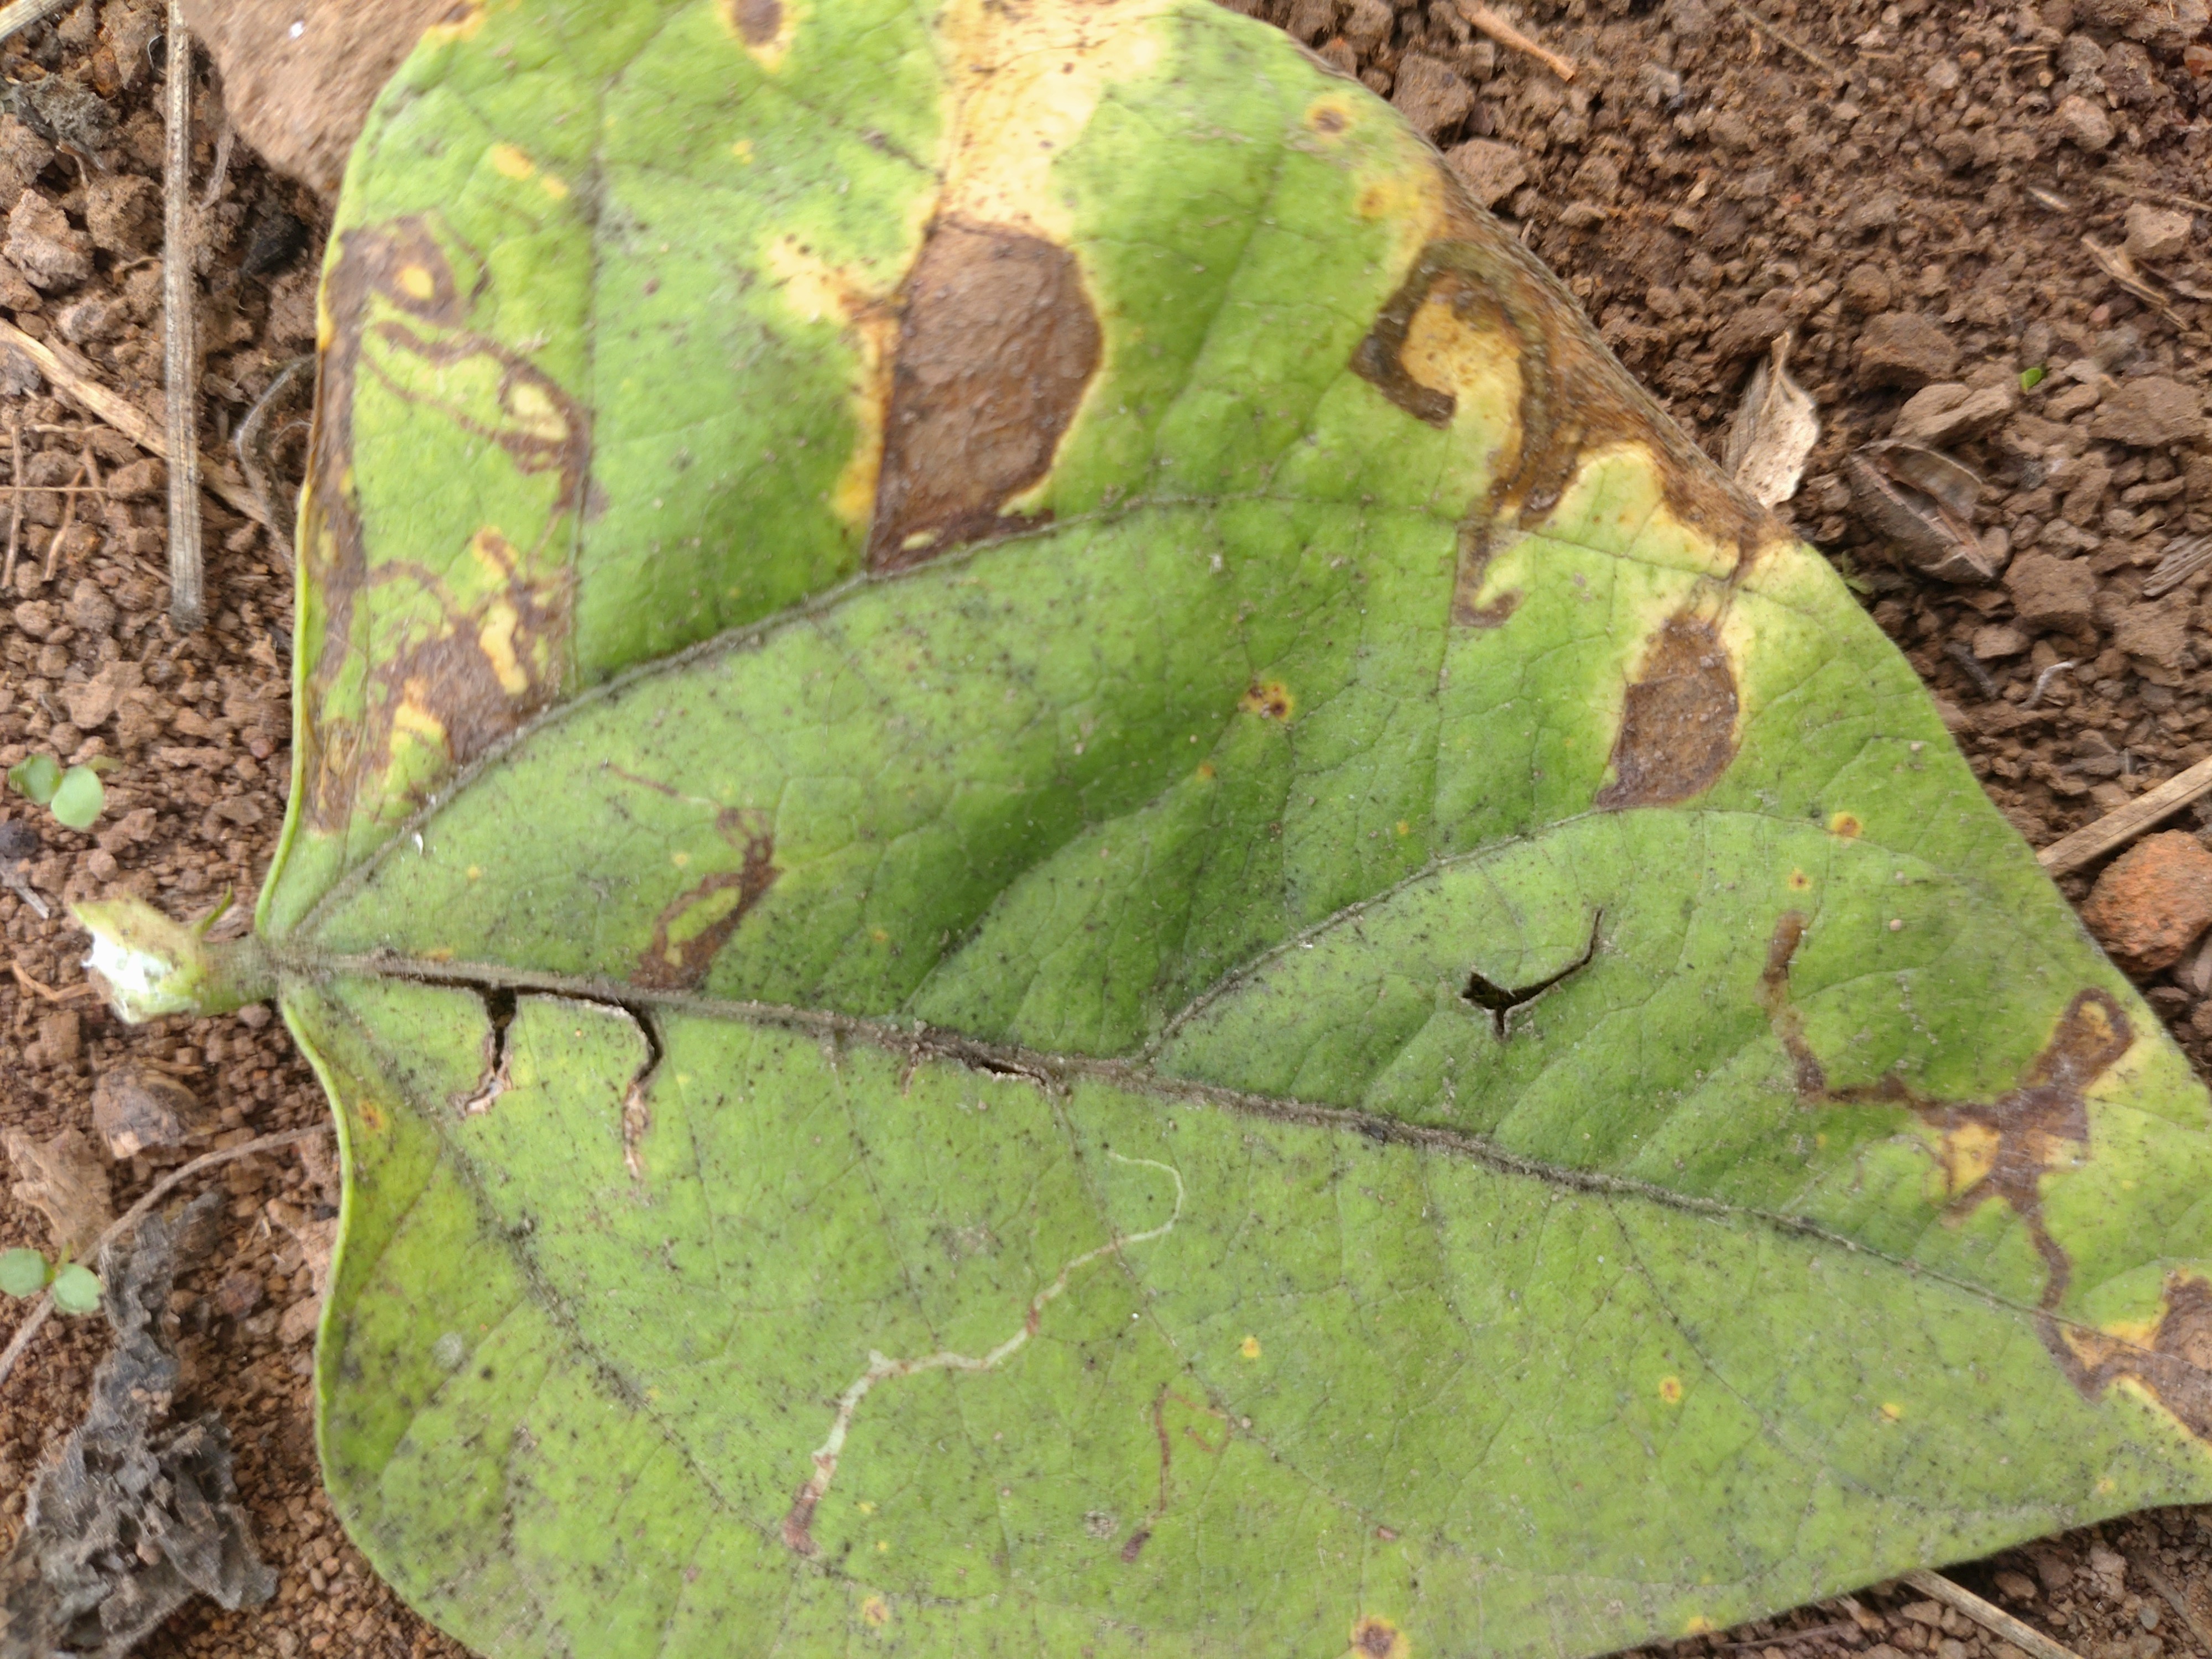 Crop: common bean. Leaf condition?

anthracnose
